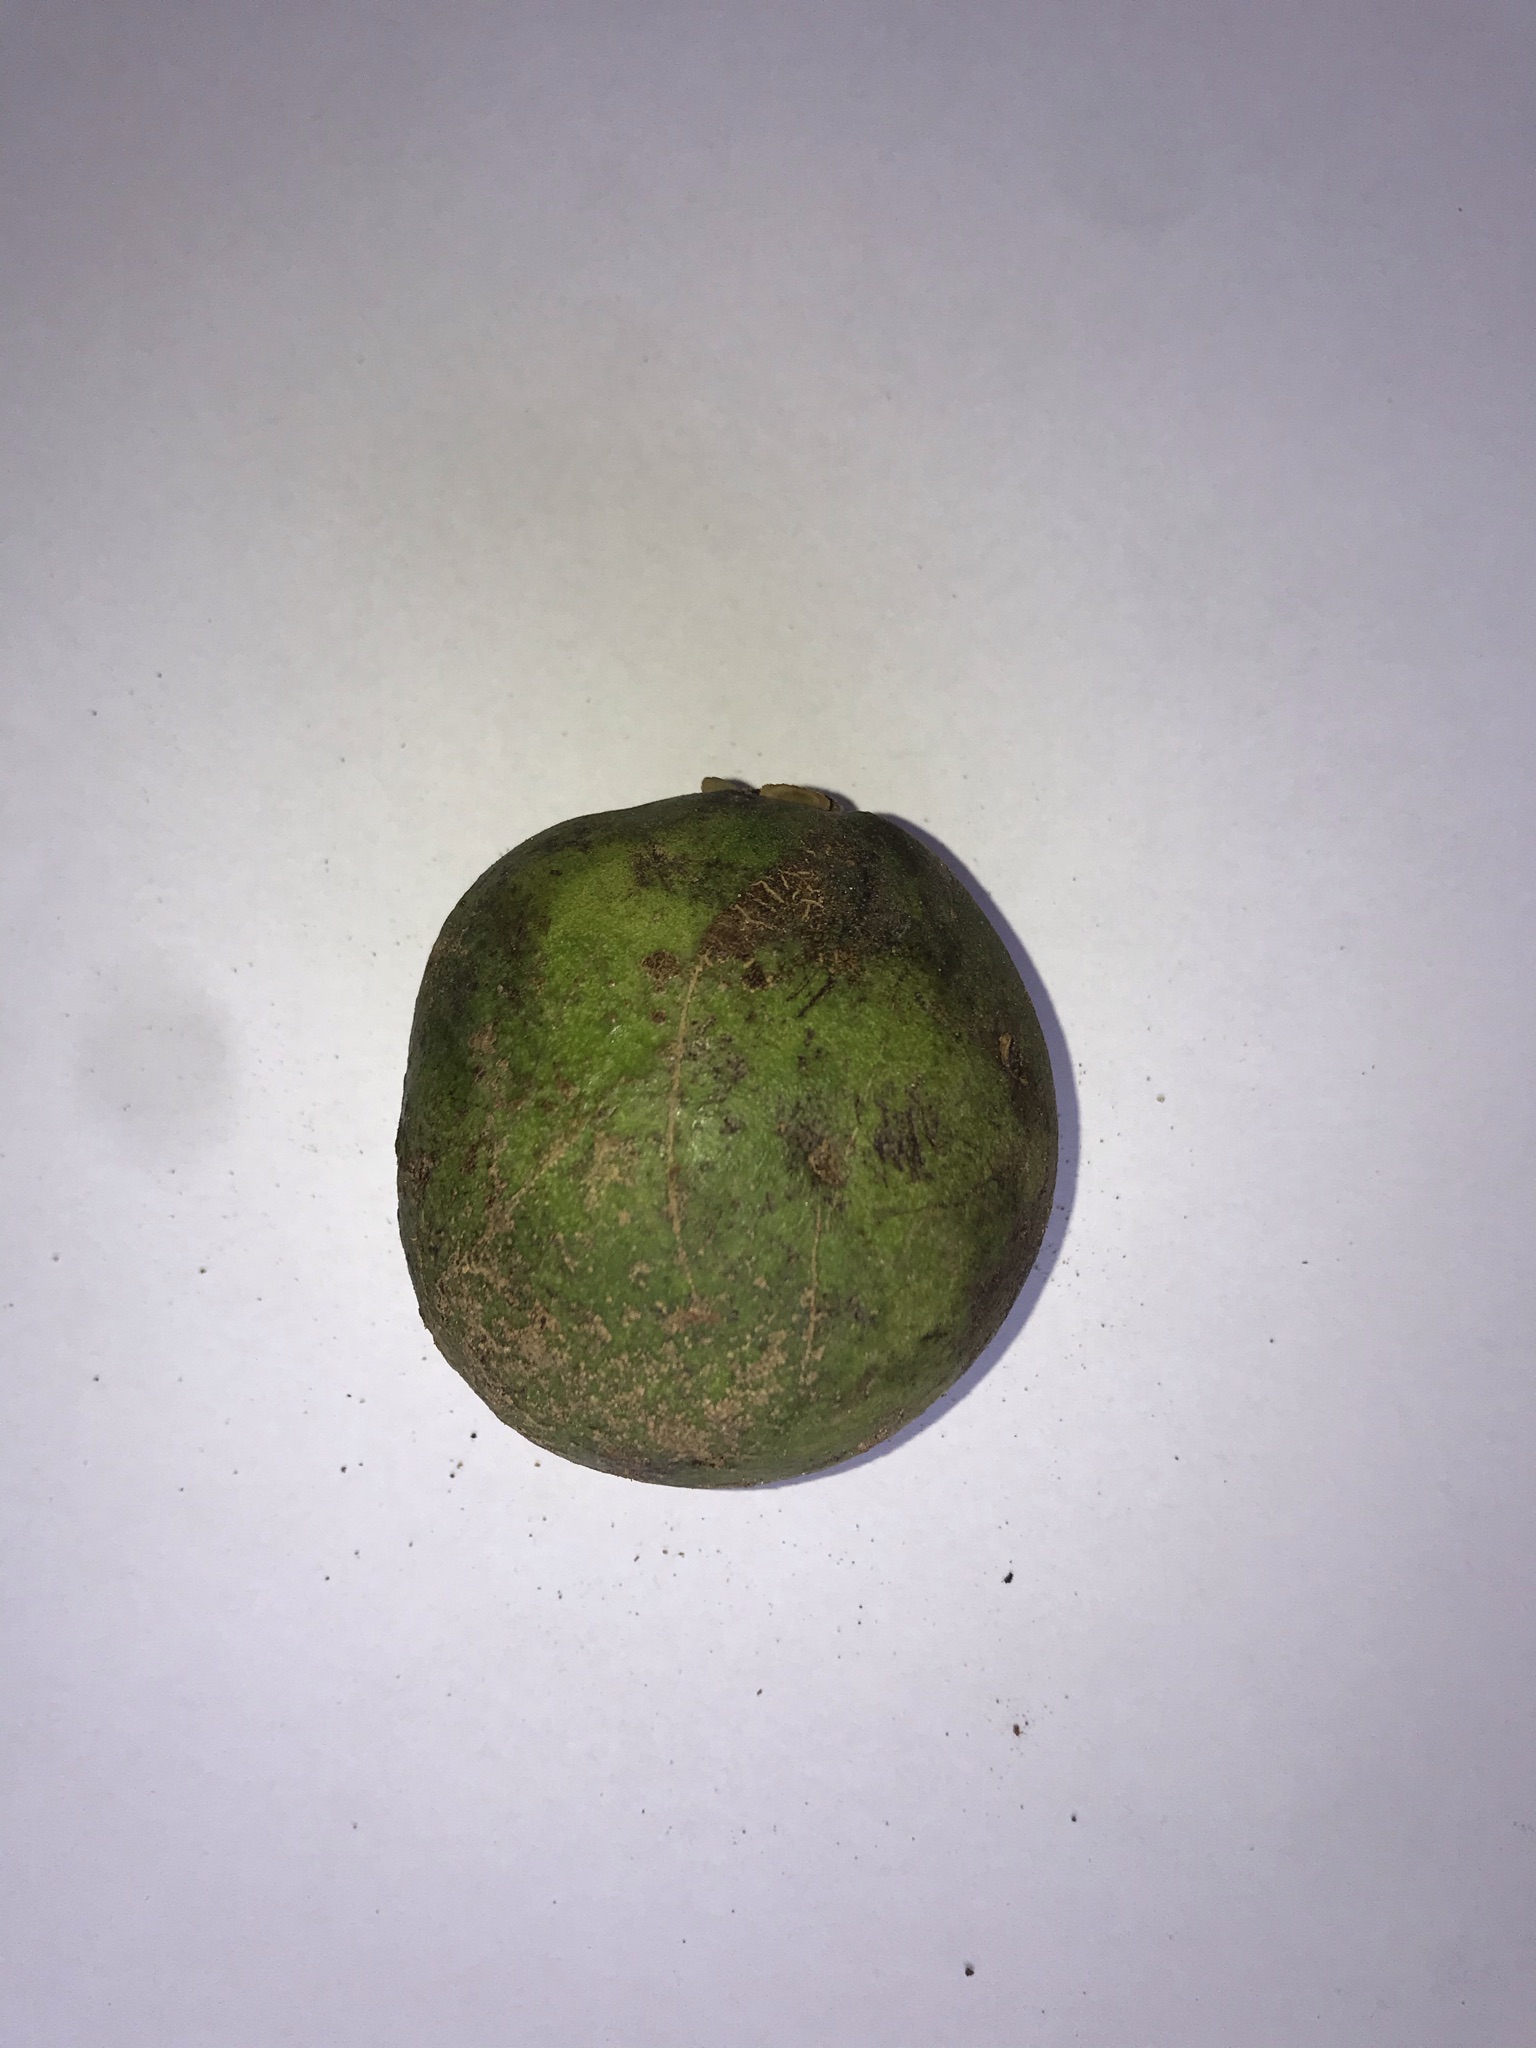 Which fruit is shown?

pequi
